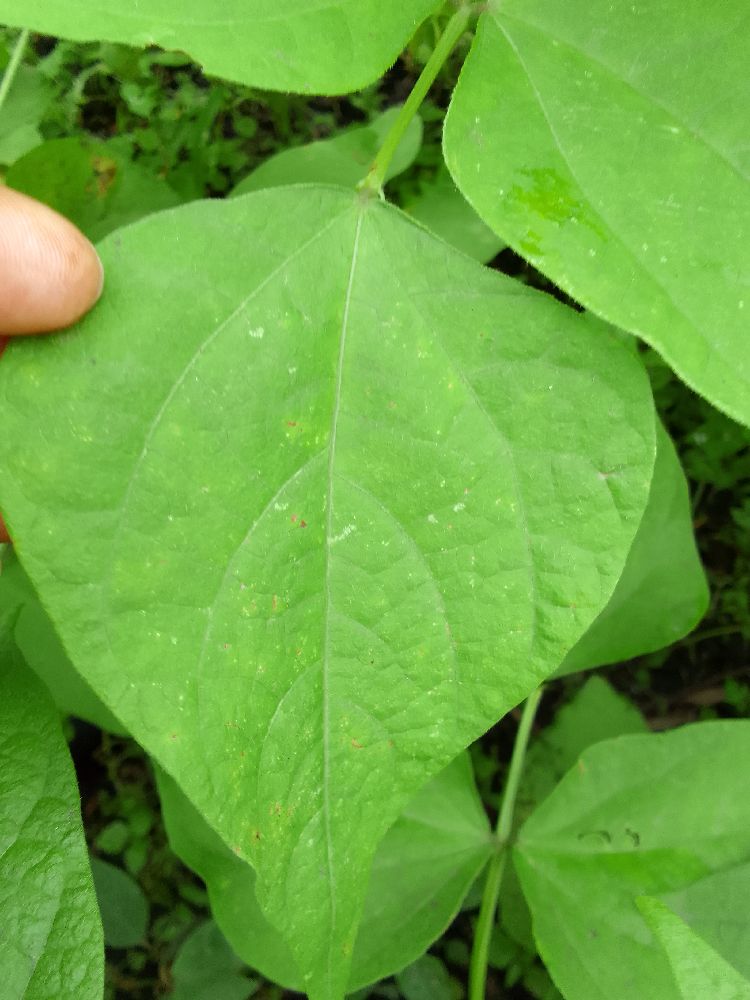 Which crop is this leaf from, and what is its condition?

common bean, healthy
